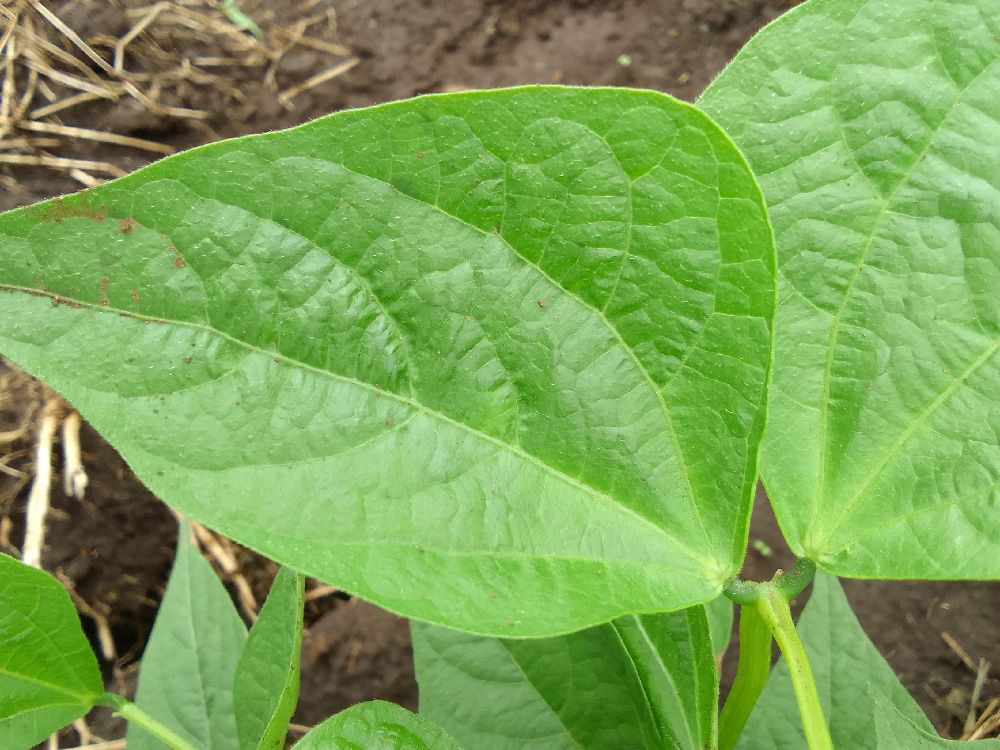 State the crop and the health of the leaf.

common bean, healthy
